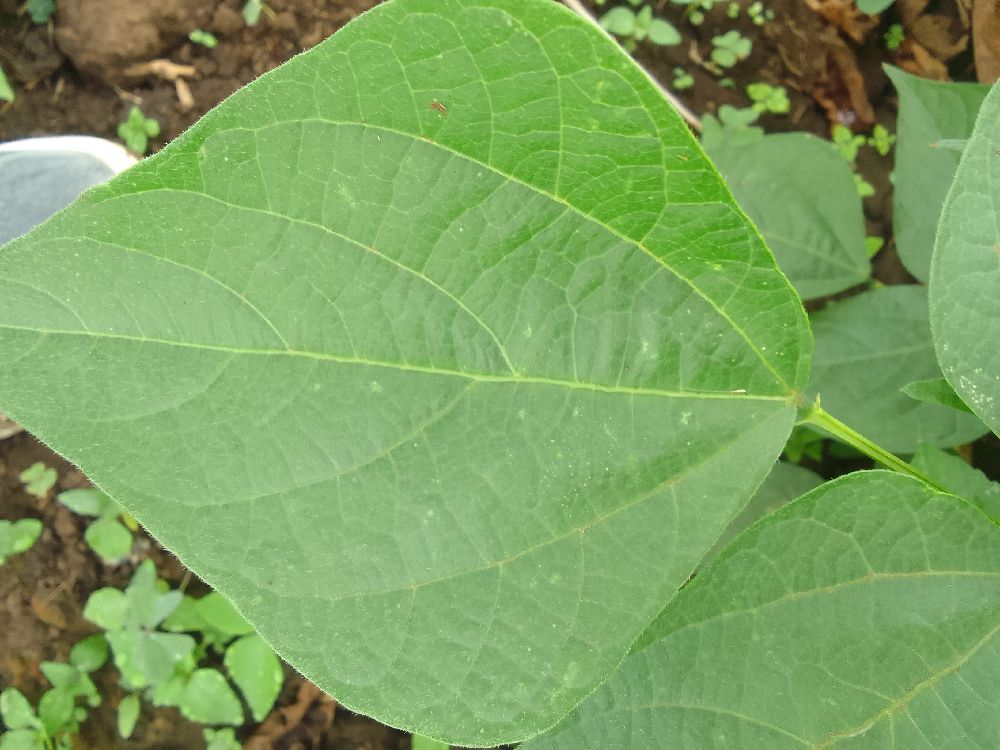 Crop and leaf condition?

common bean, healthy
